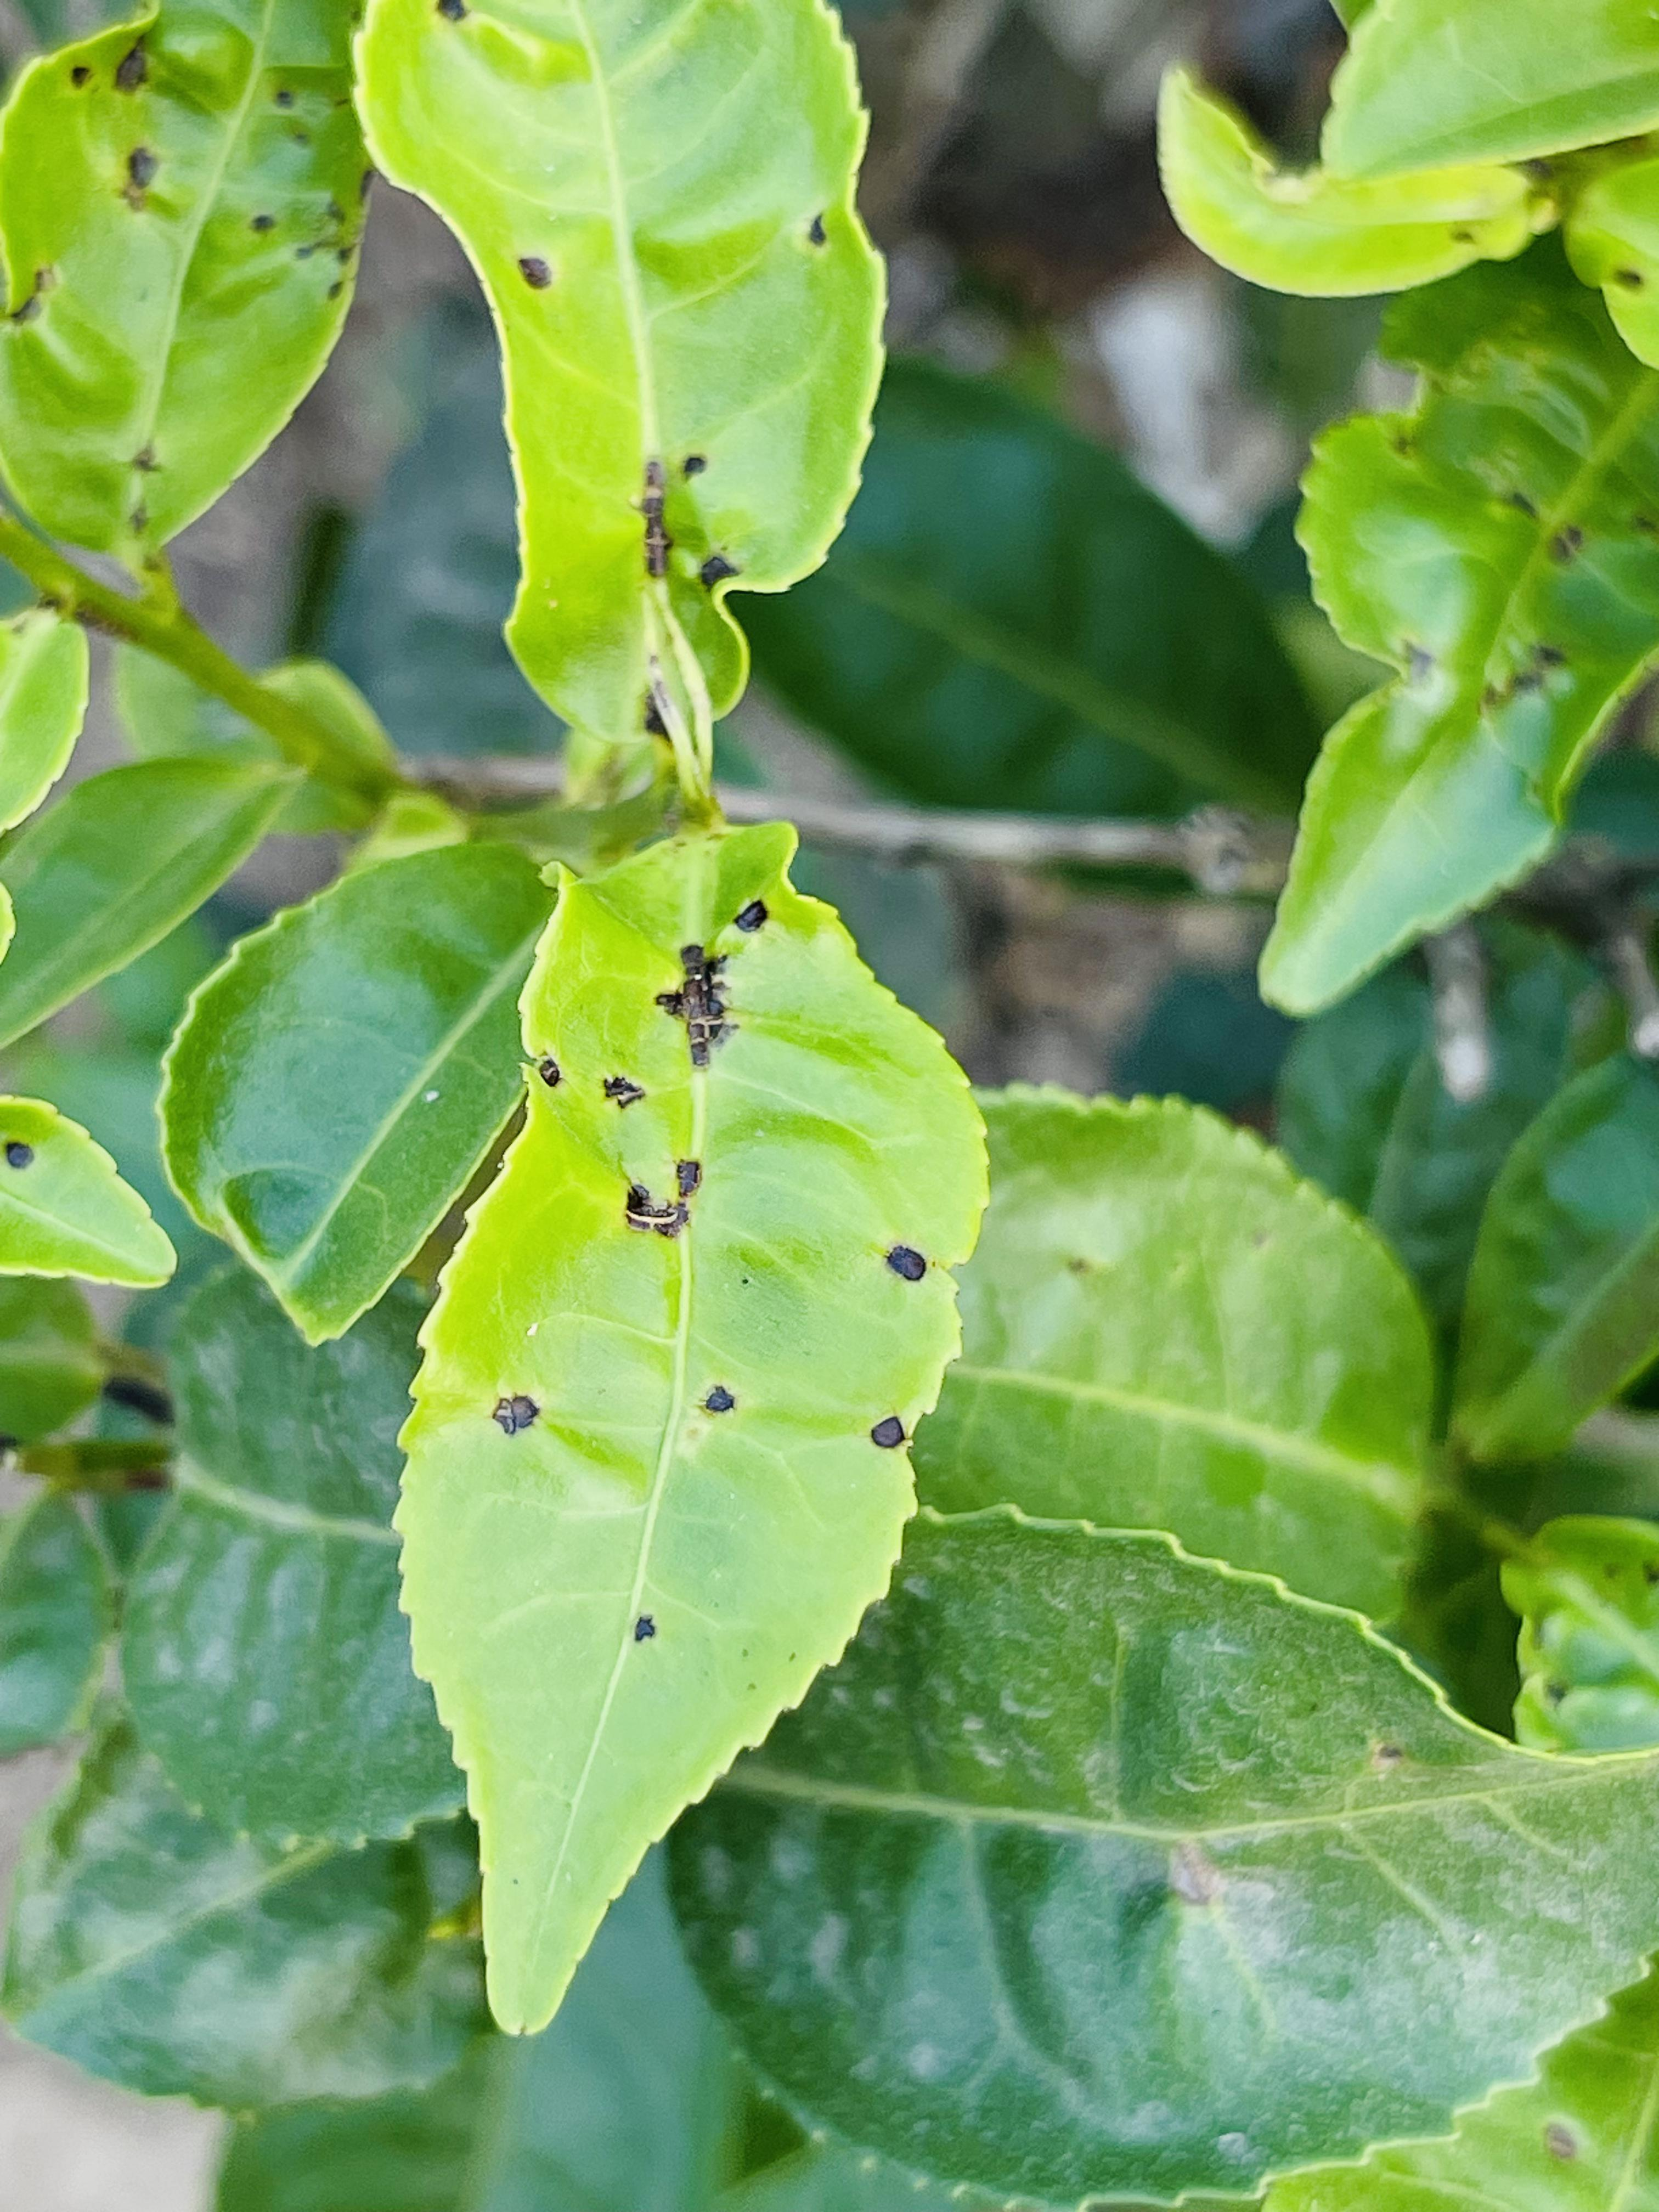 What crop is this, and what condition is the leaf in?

tea, helopeltis
